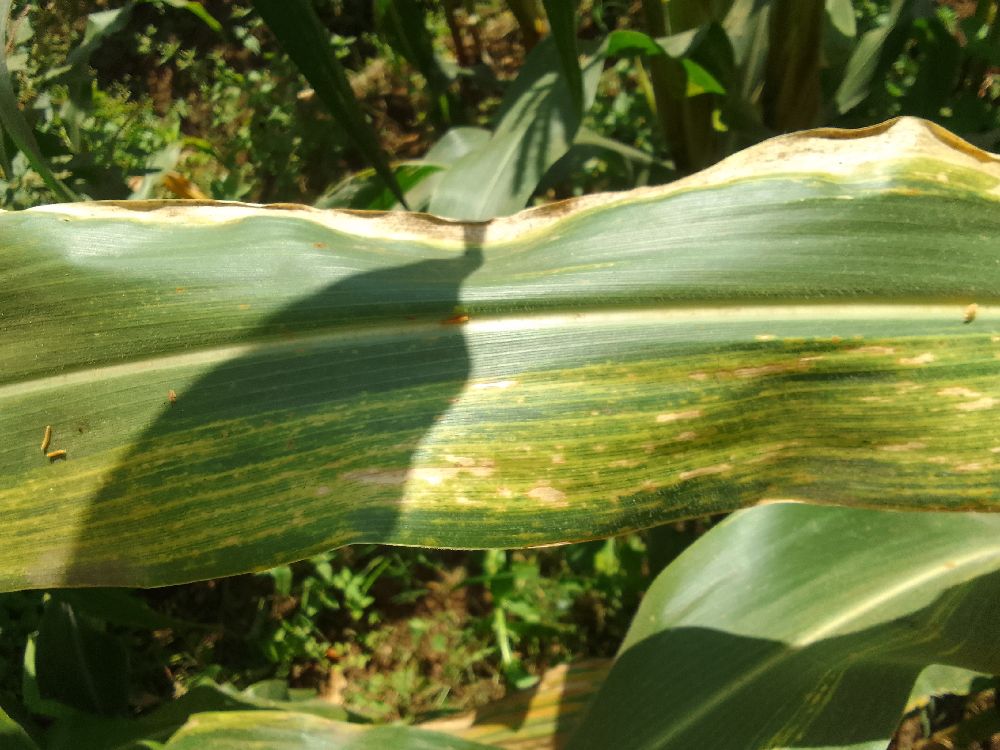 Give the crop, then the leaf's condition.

maize, maize lethal necrosis
